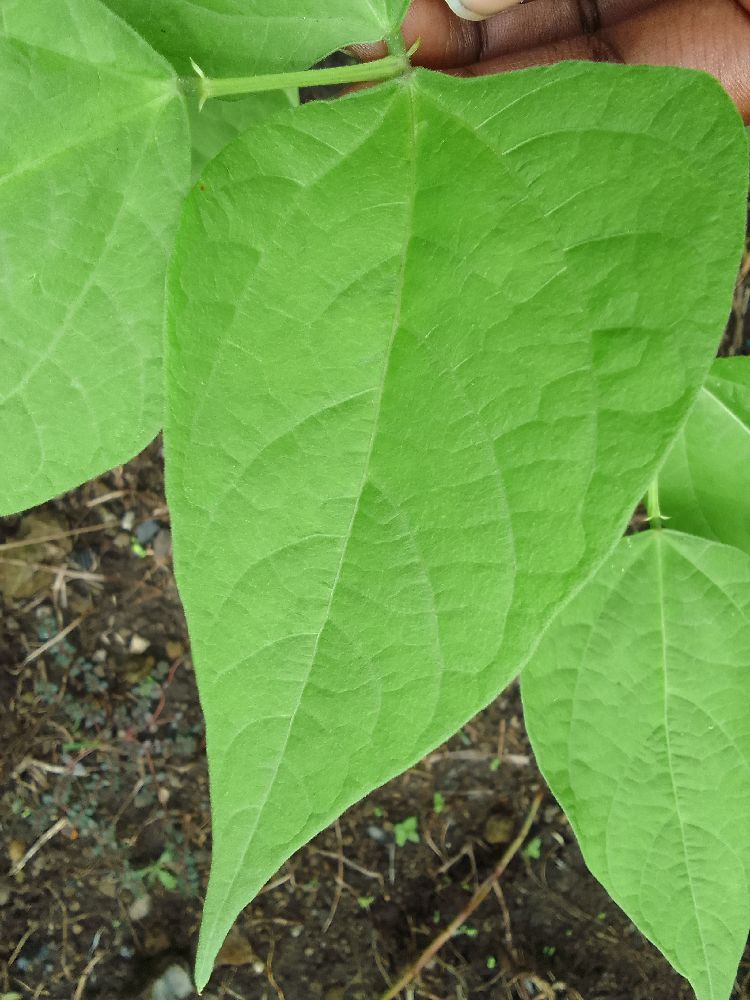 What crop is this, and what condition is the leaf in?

common bean, healthy
